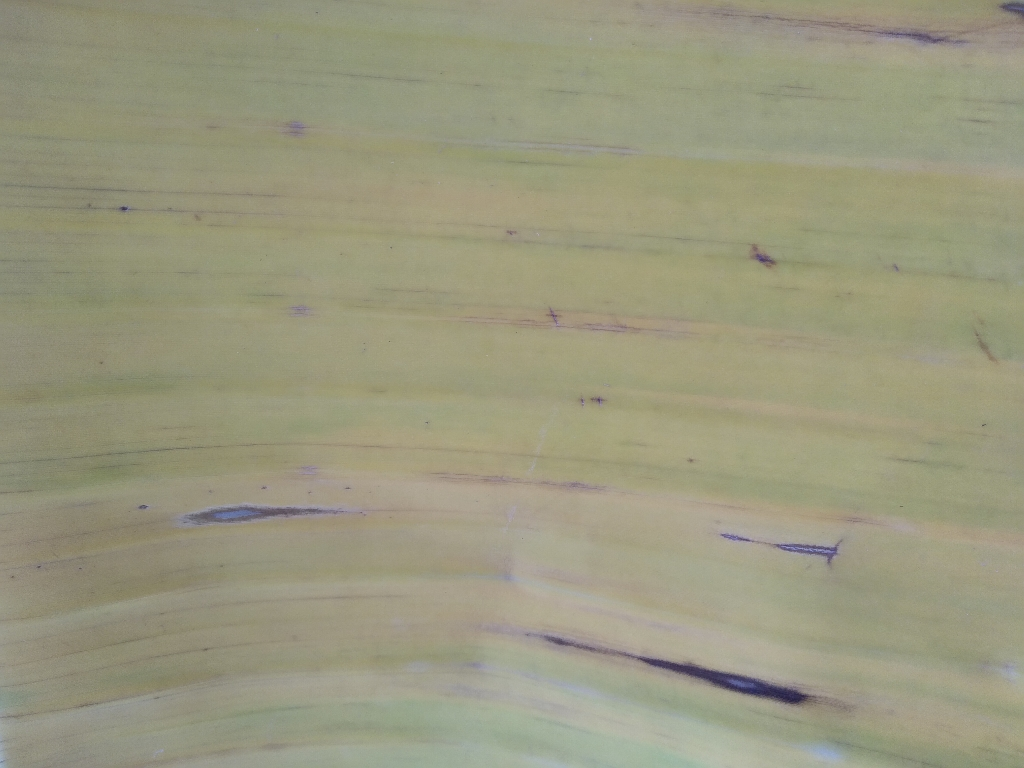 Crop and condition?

banana, fusarium wilt race 1
